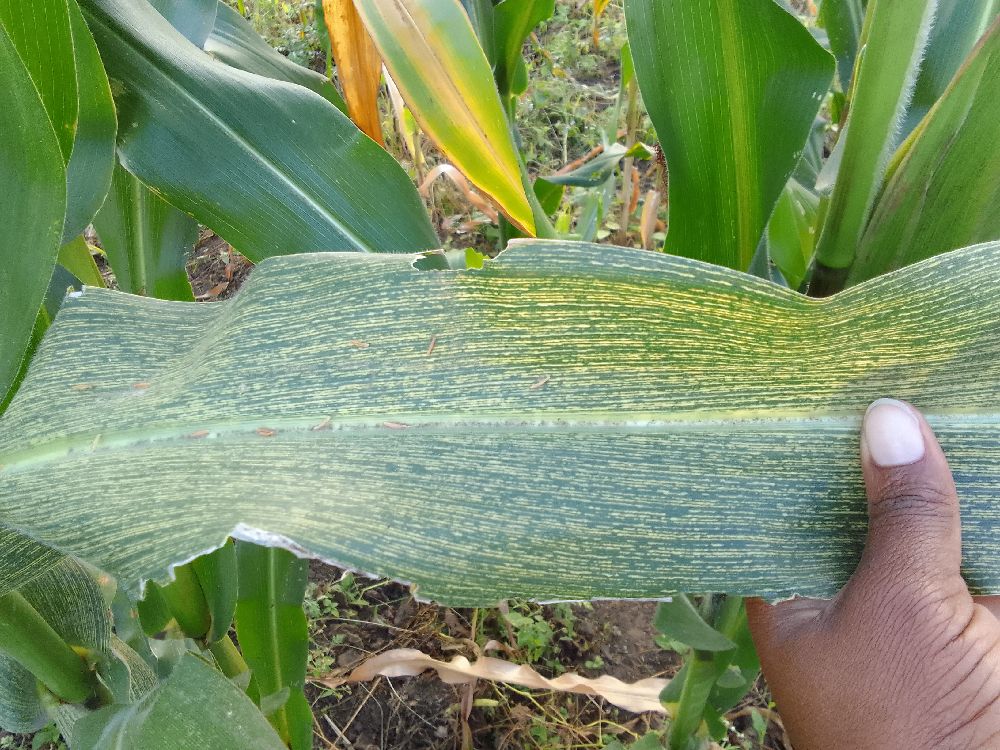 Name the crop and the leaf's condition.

maize, maize streak virus
